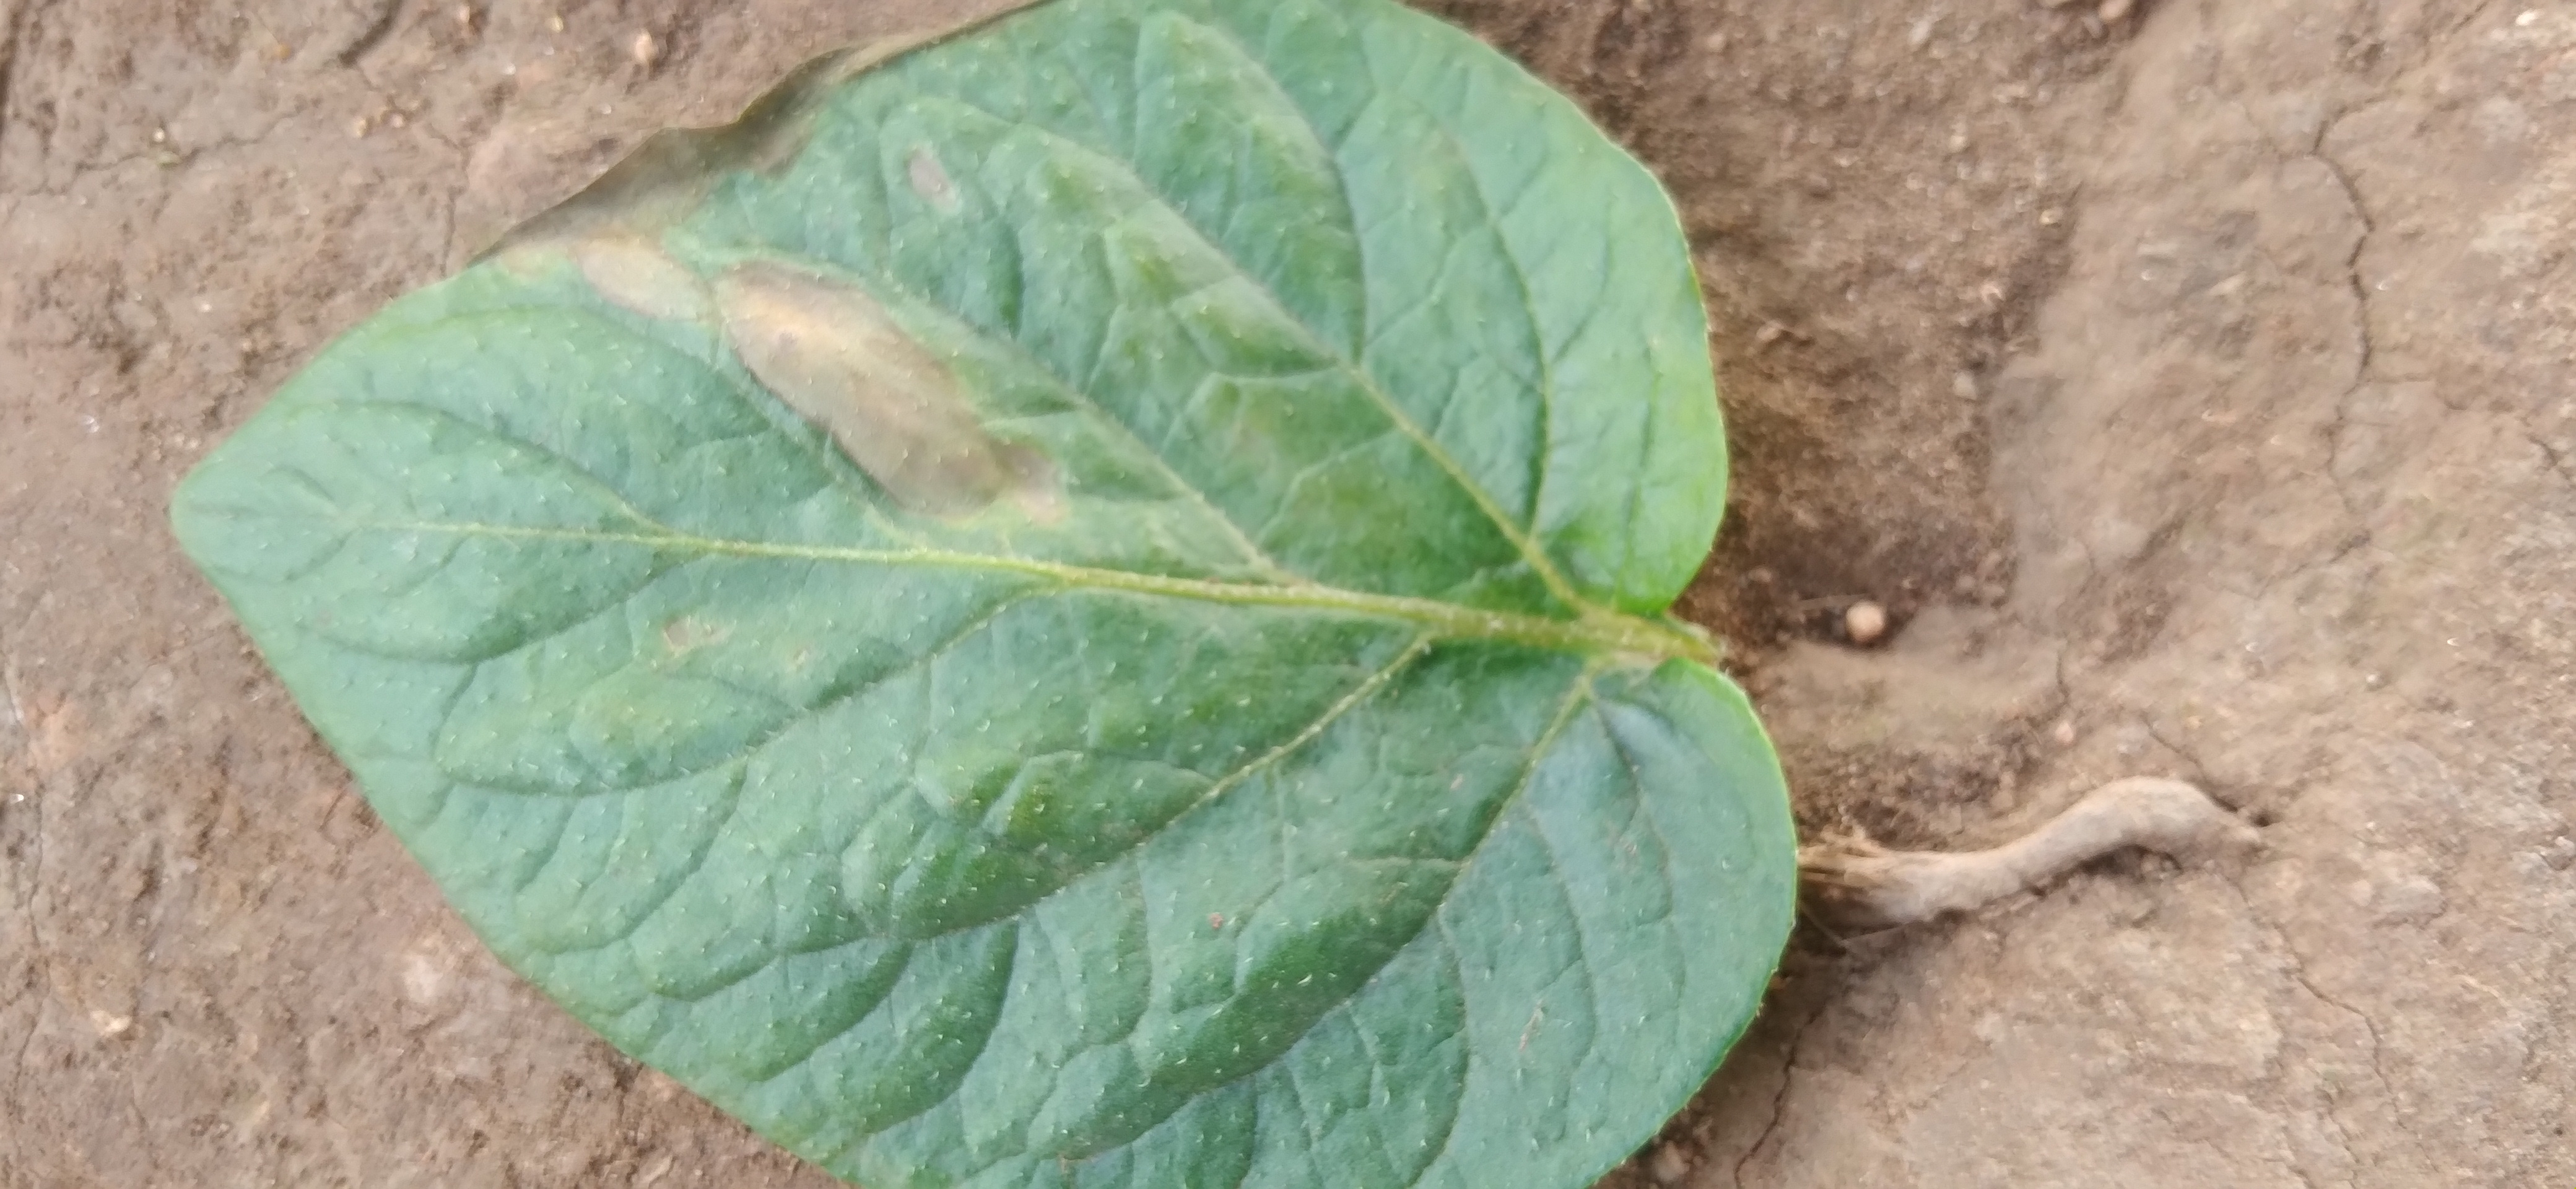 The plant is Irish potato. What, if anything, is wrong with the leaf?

early blight
